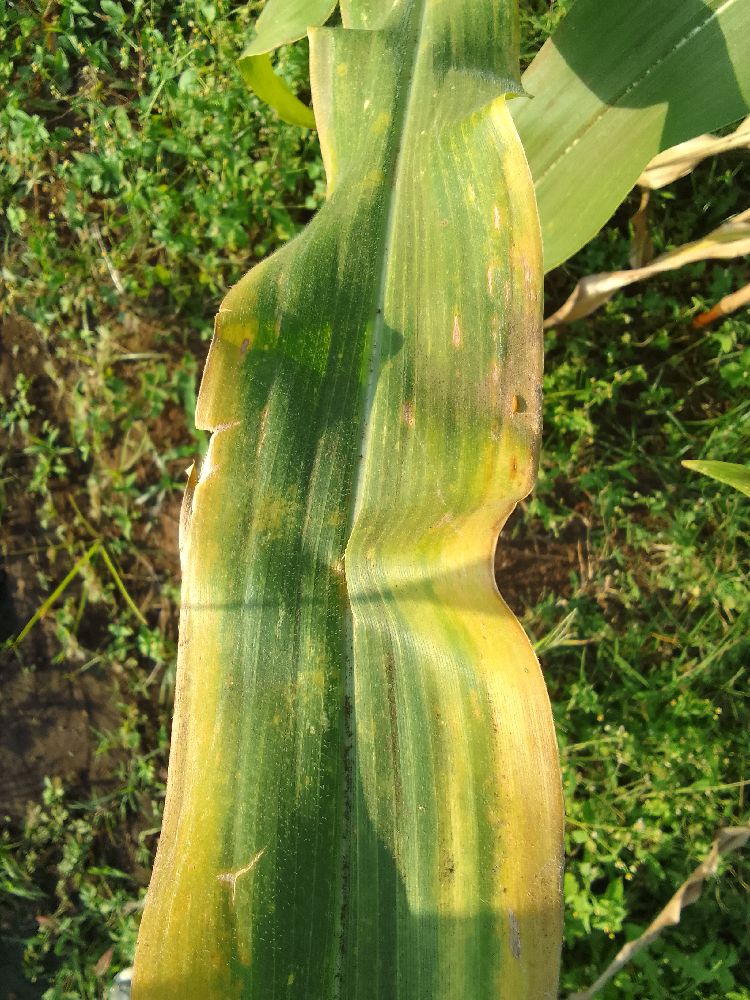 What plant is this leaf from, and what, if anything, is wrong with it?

maize, maize lethal necrosis
